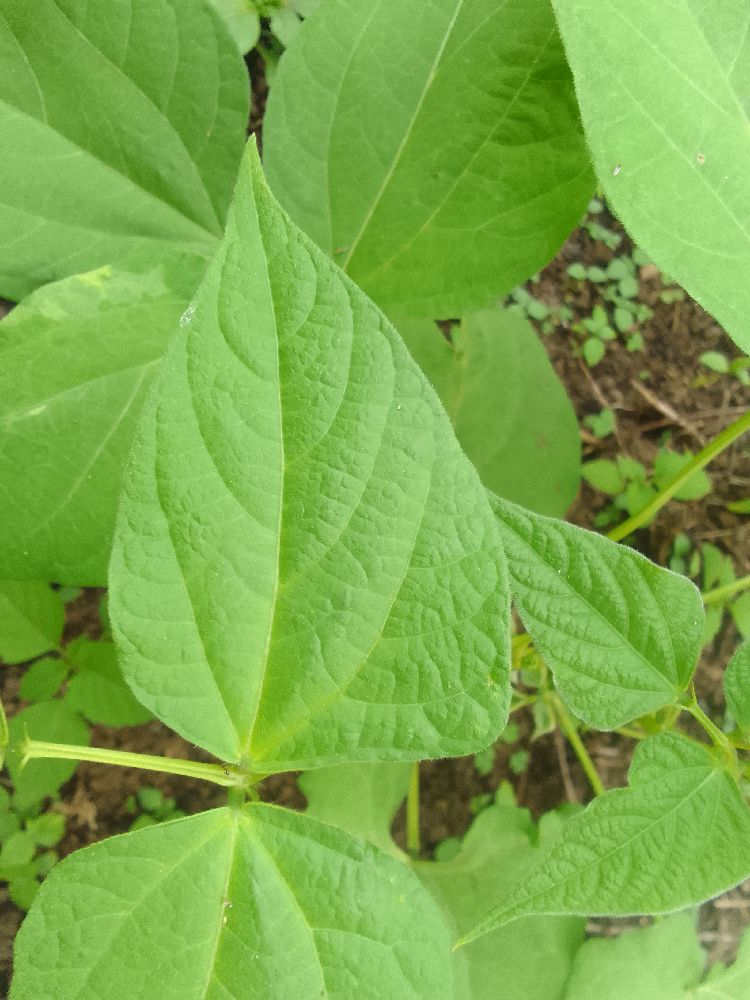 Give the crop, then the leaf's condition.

common bean, healthy
